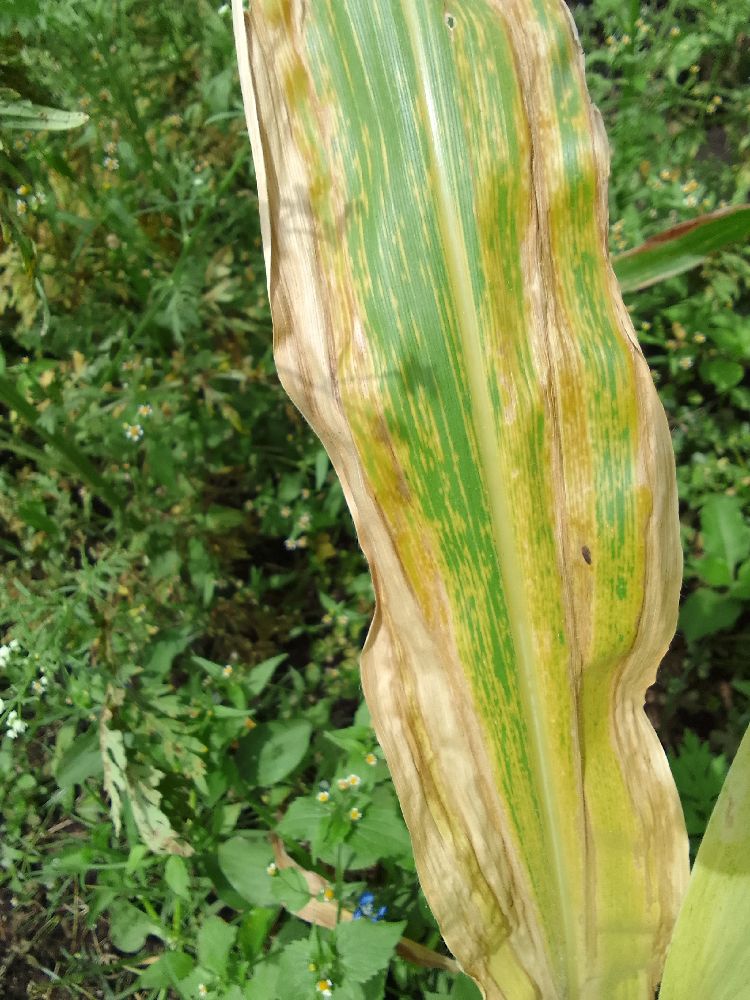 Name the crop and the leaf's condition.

maize, maize lethal necrosis
